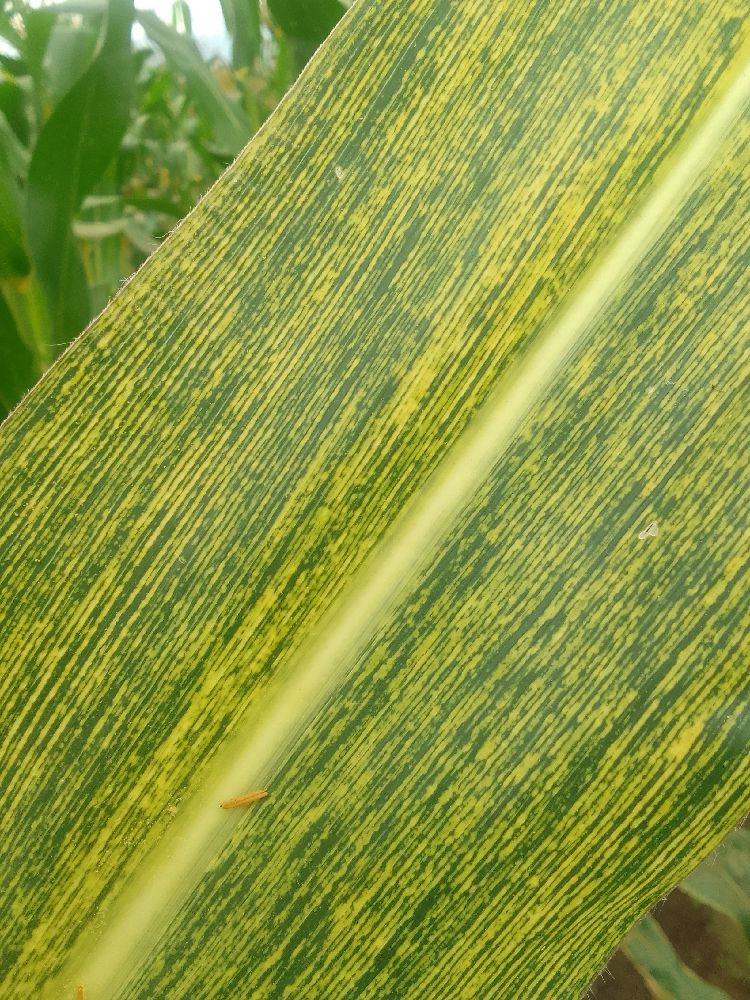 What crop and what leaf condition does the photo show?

maize, maize streak virus
